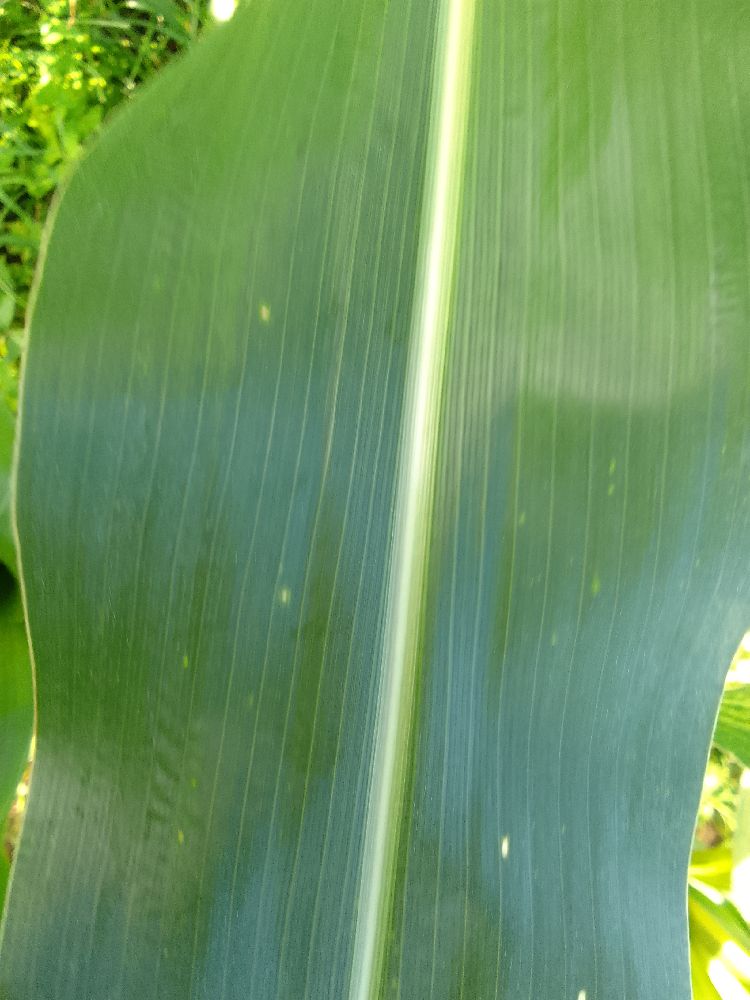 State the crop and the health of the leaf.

maize, healthy
